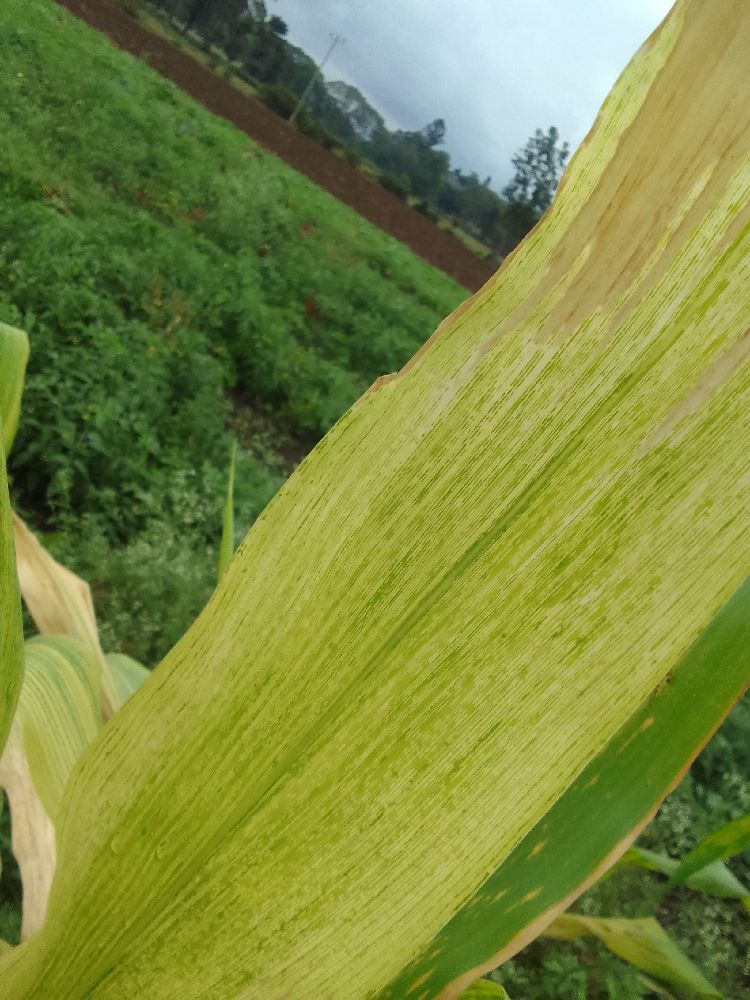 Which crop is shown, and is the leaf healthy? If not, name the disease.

maize, maize lethal necrosis
